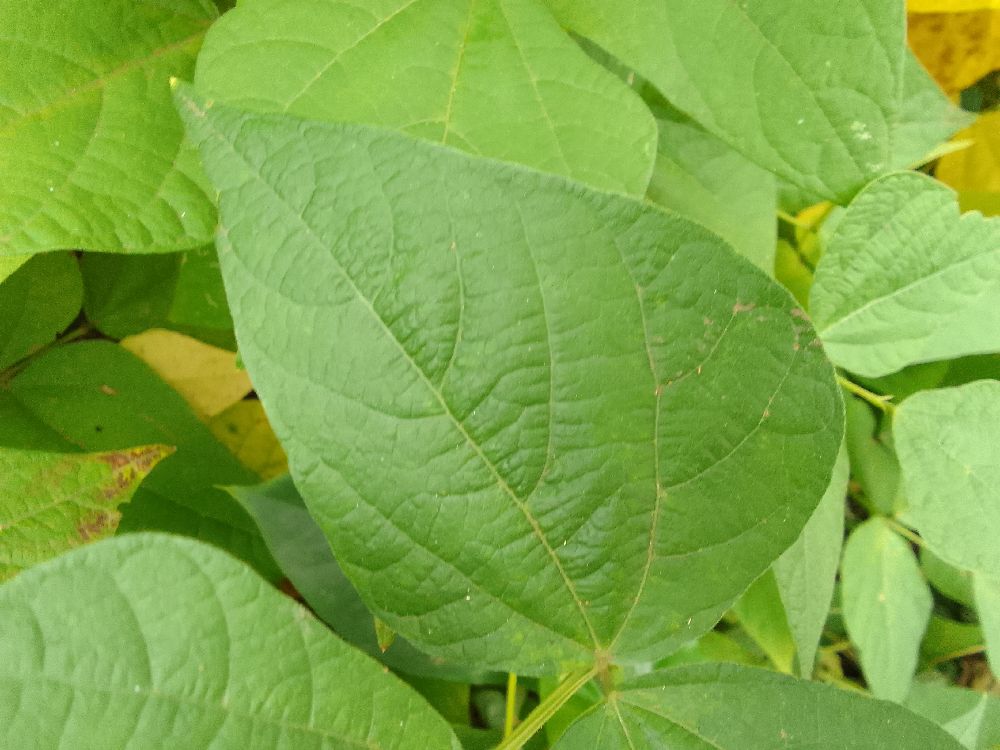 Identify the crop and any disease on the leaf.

common bean, healthy
